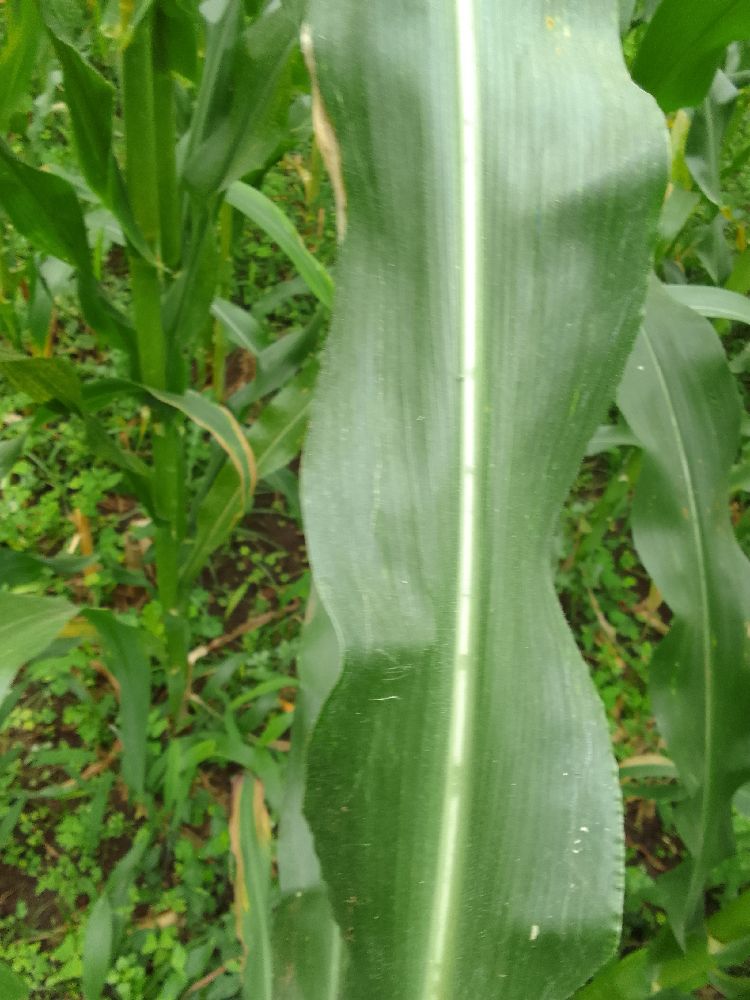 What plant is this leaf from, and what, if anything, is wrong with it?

maize, healthy
